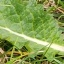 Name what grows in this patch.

structured weed
